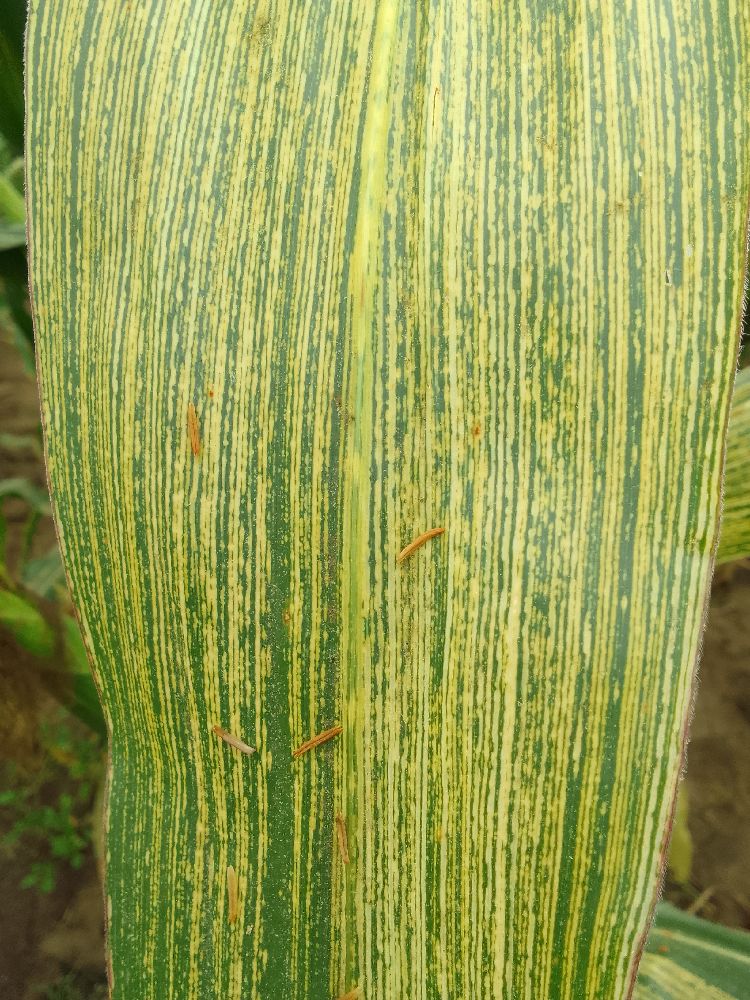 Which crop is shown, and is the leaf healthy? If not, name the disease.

maize, maize streak virus
